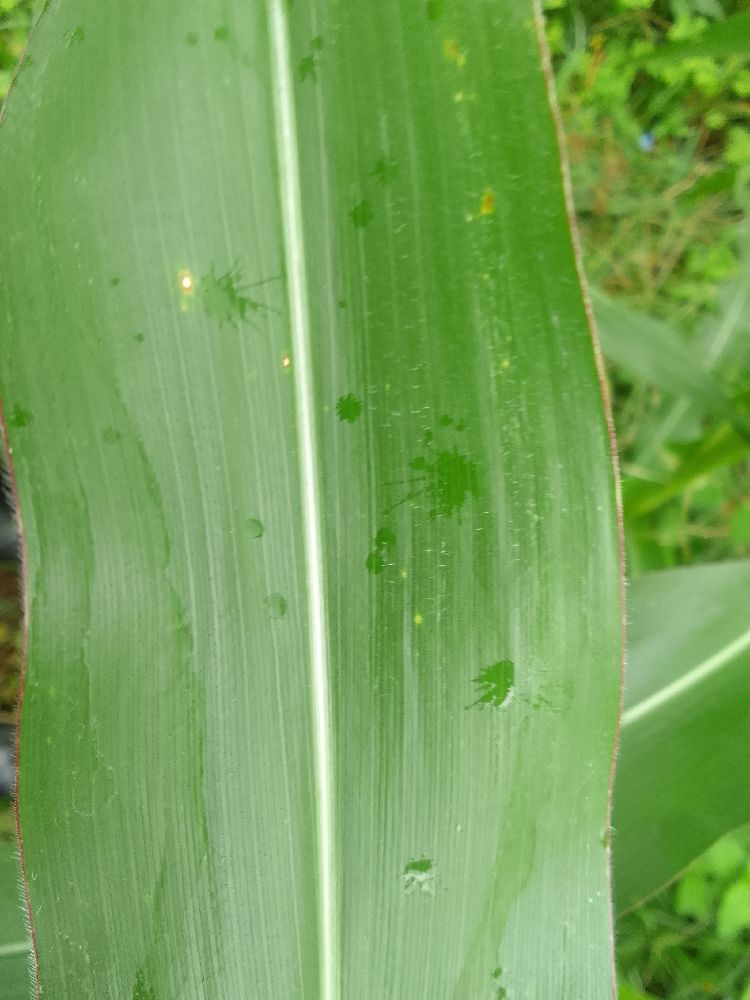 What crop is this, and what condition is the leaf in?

maize, healthy
